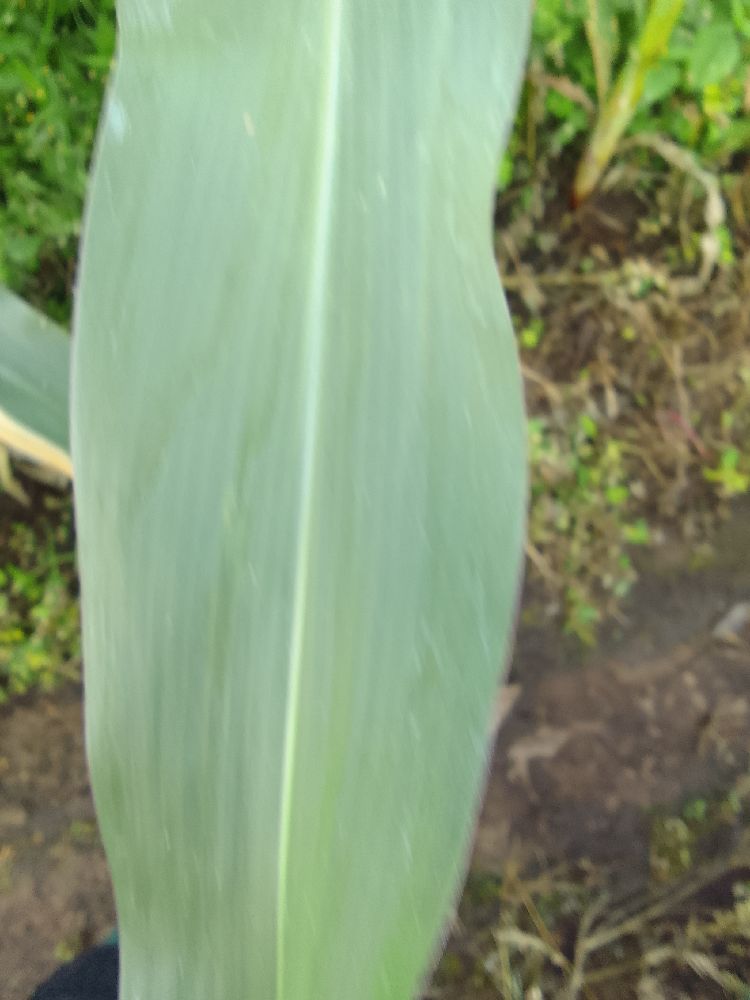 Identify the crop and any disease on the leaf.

maize, healthy
